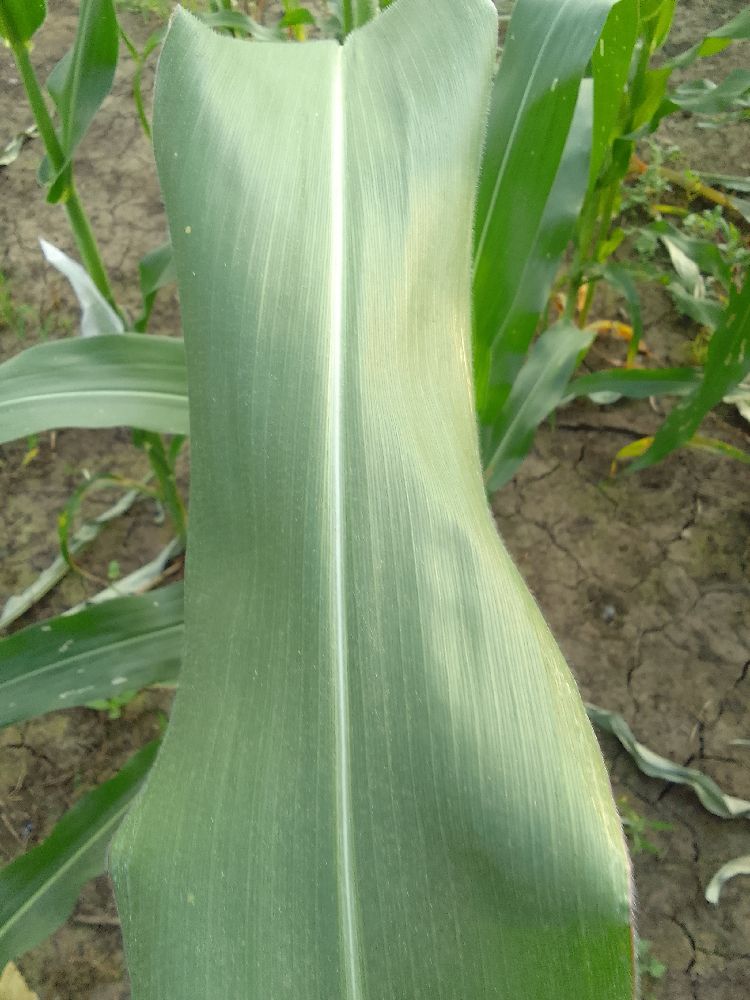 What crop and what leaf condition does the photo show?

maize, healthy
